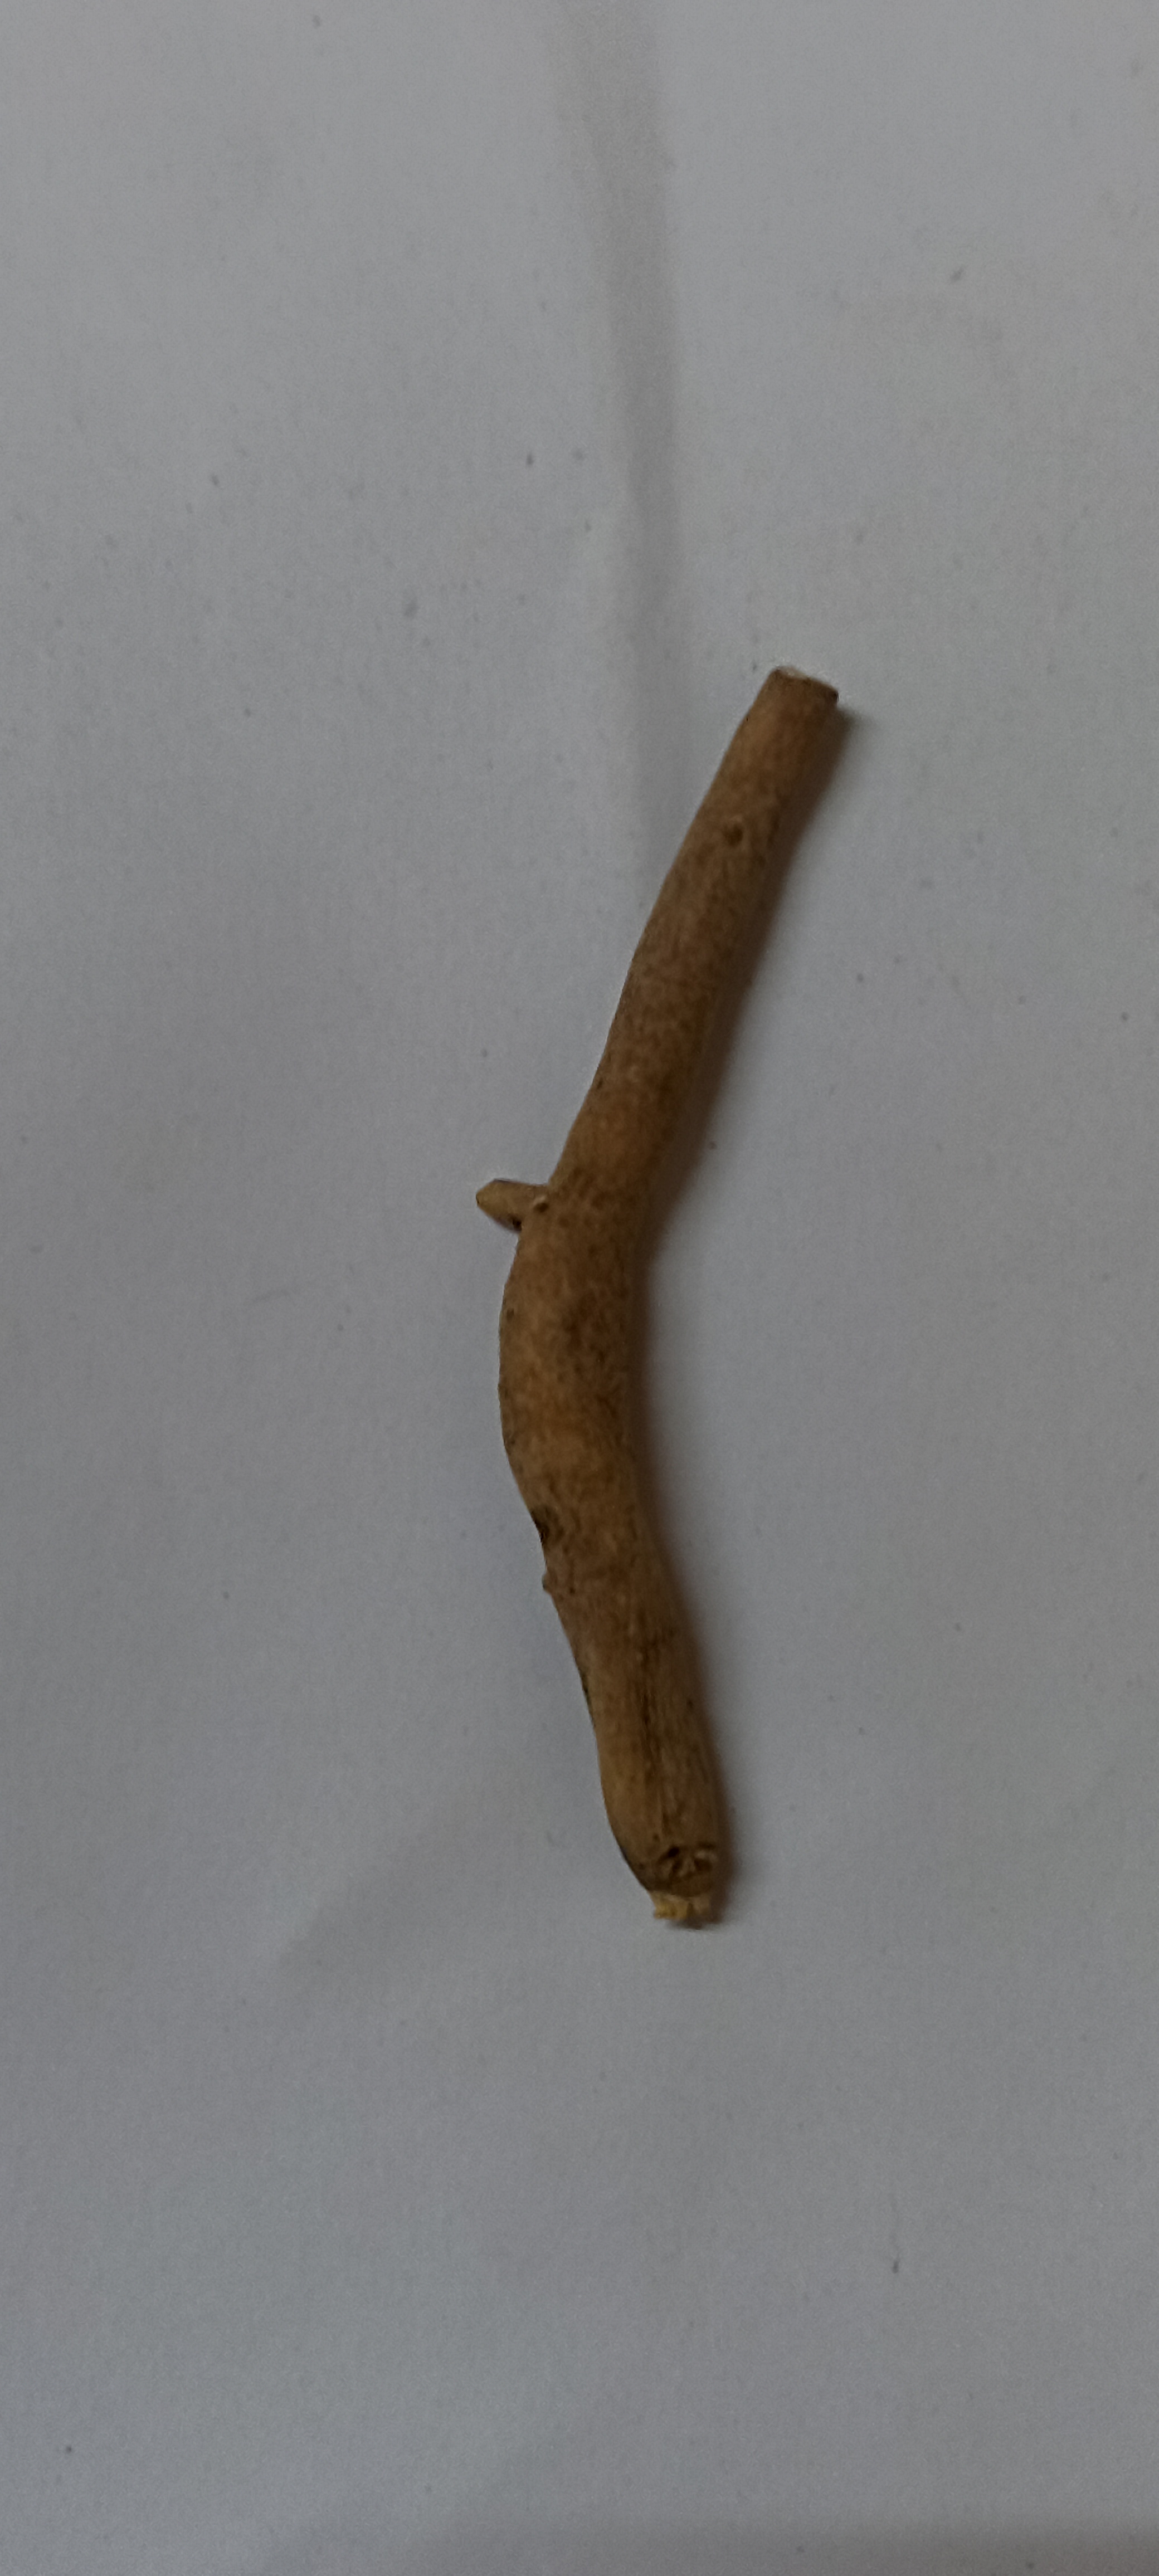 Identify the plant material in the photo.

ashwagandha
